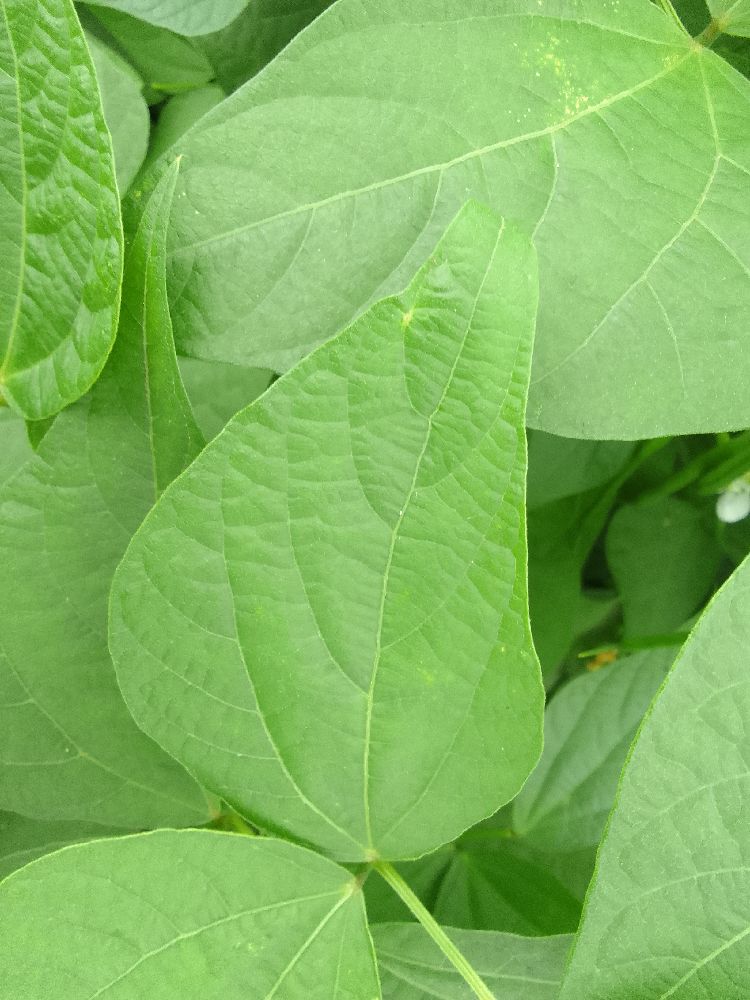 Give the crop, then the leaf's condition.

common bean, healthy
